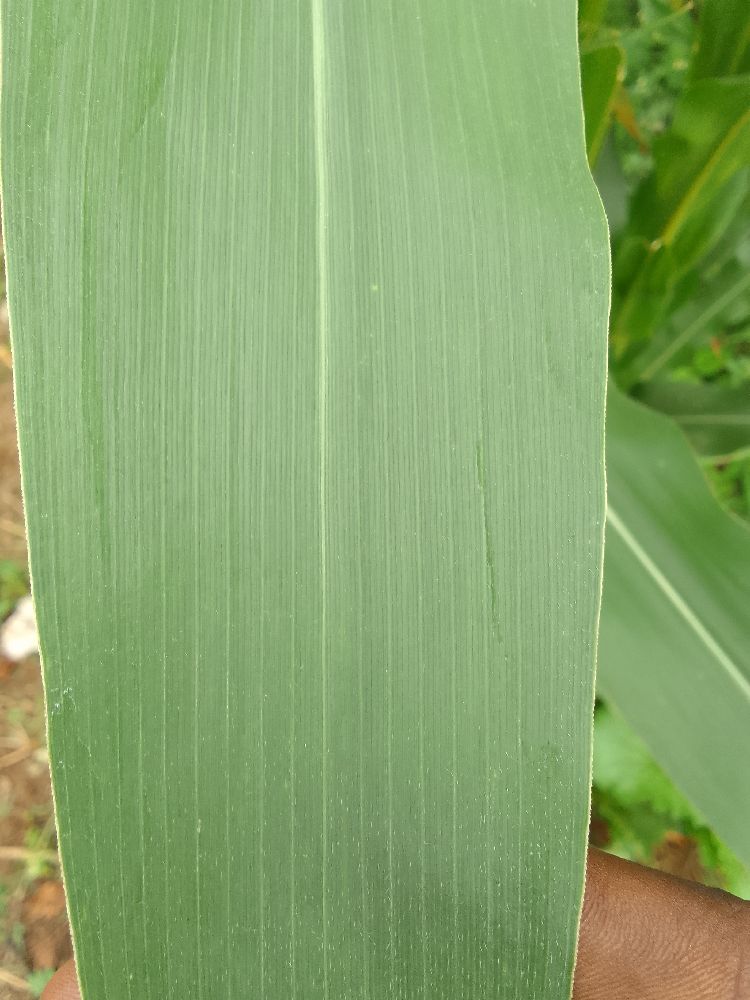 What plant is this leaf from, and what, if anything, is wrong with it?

maize, healthy
